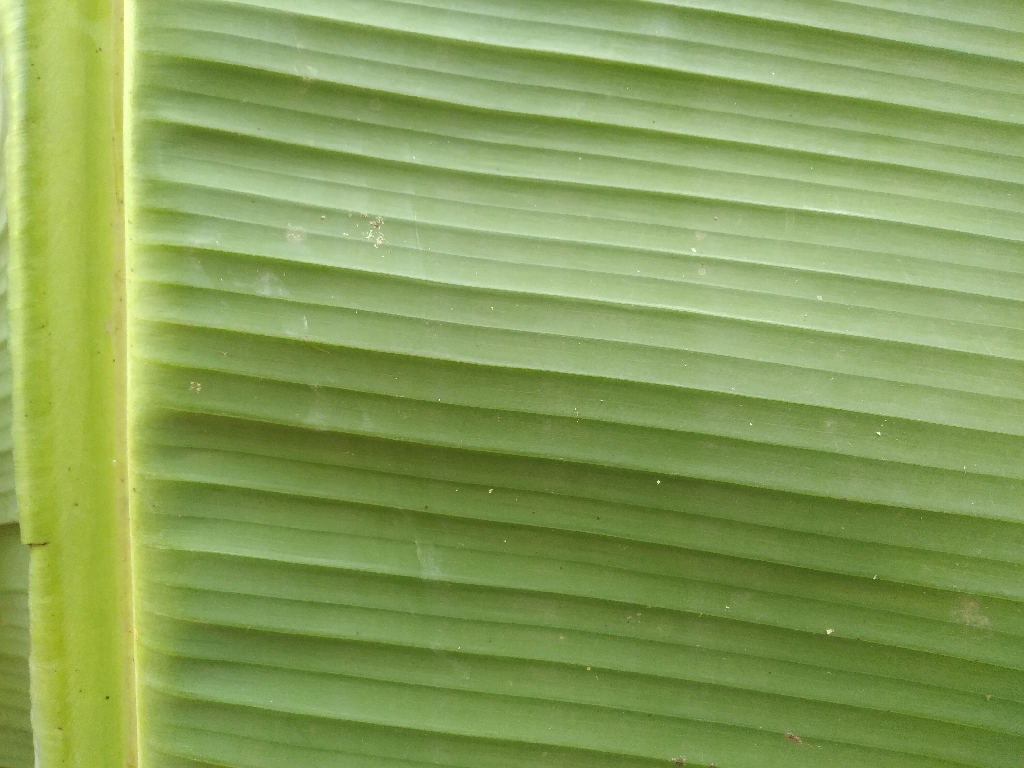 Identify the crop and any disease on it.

banana, healthy
